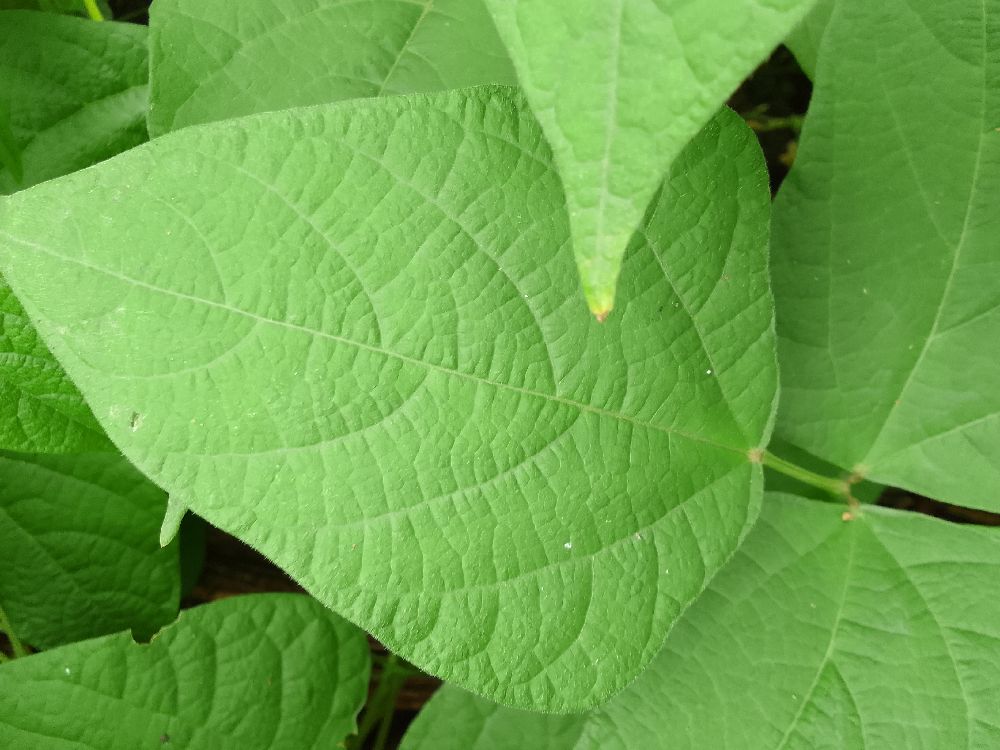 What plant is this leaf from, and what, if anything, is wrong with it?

common bean, healthy
